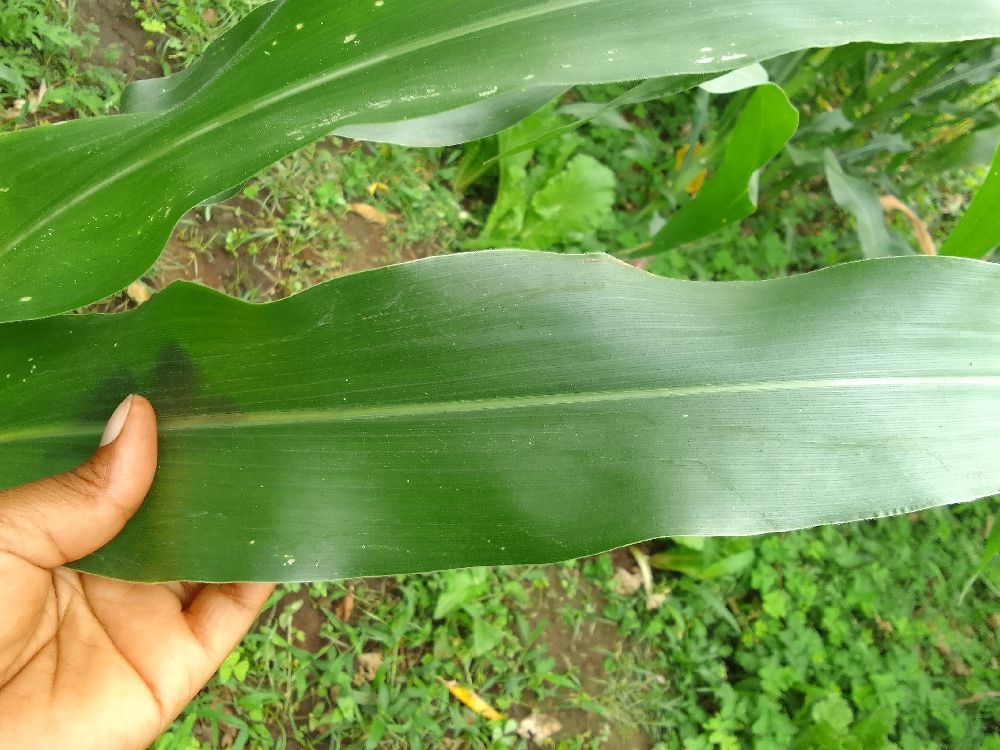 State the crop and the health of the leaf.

maize, healthy
